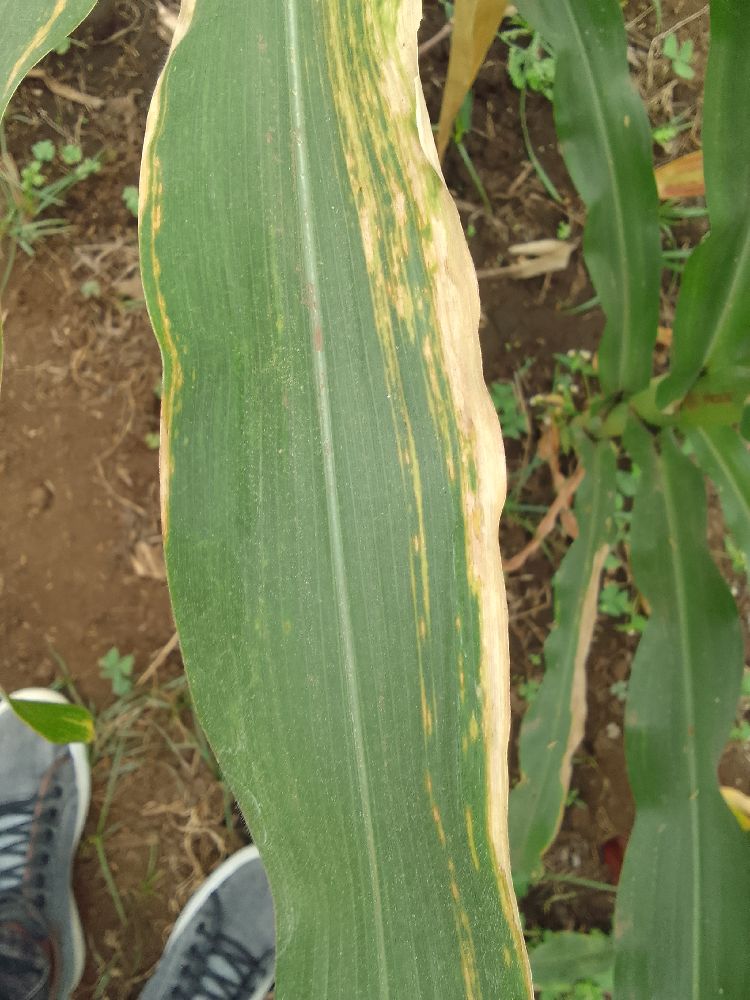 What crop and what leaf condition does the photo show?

maize, maize lethal necrosis
